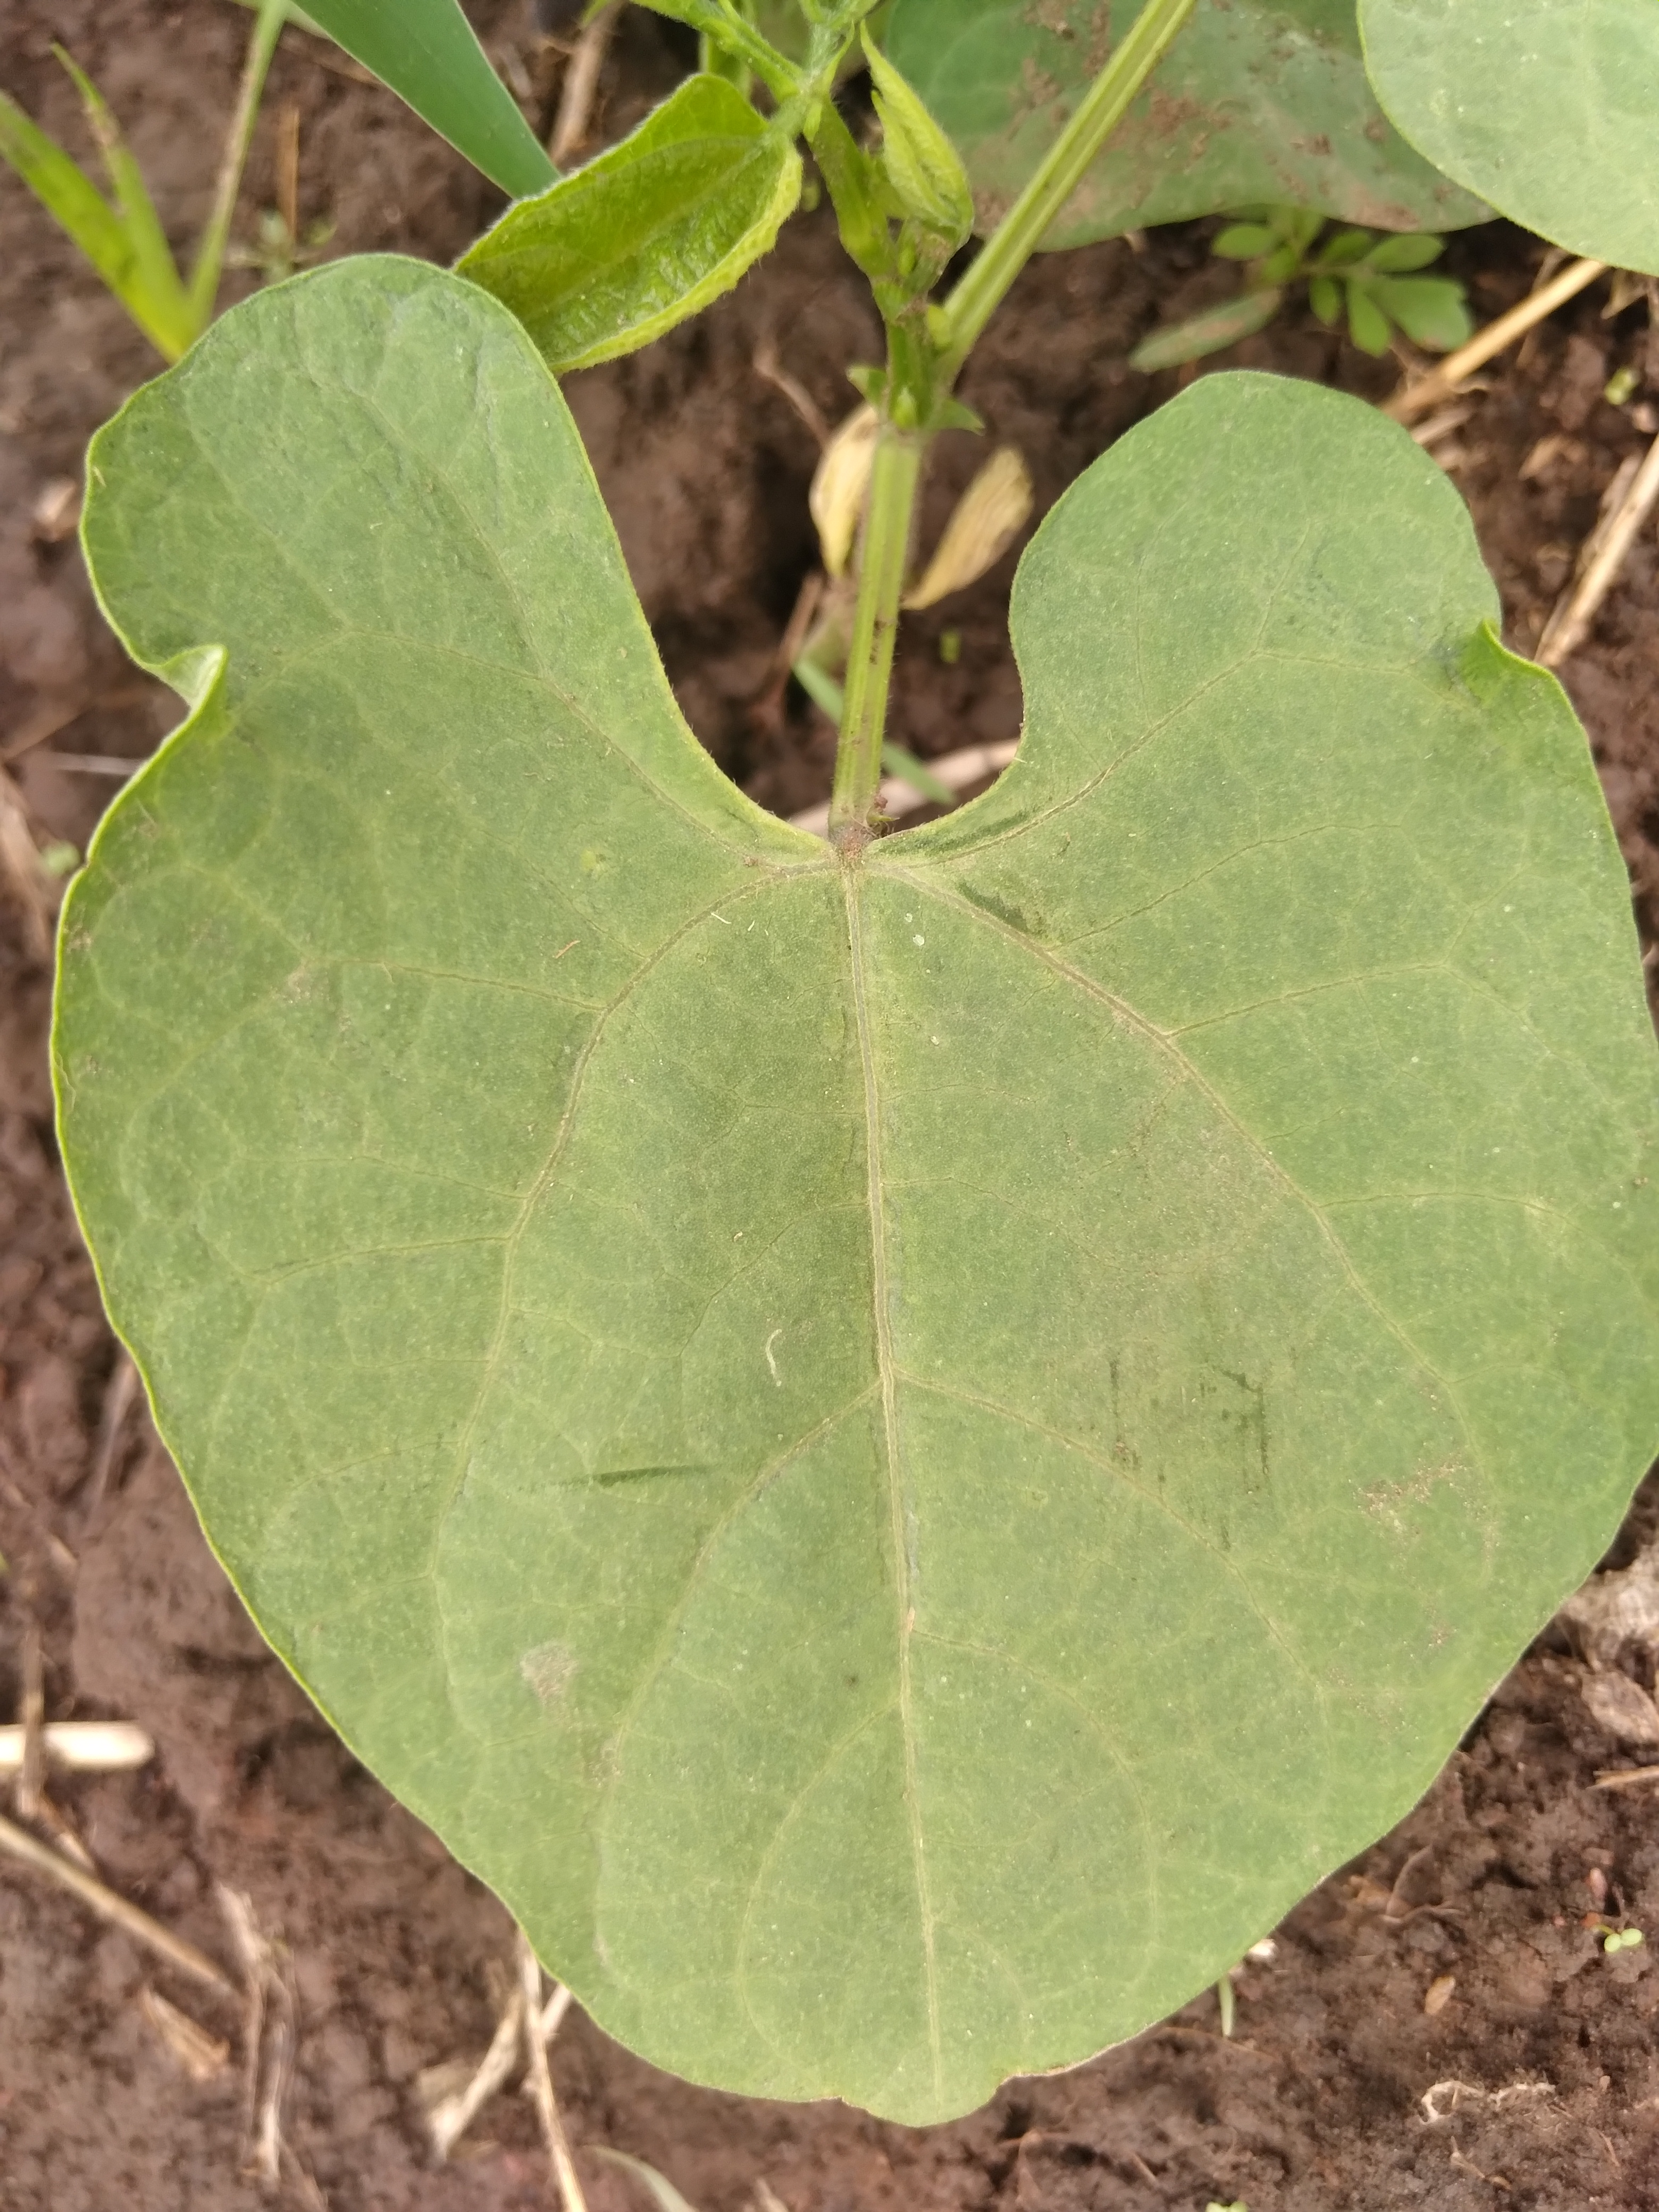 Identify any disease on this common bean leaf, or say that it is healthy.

healthy
